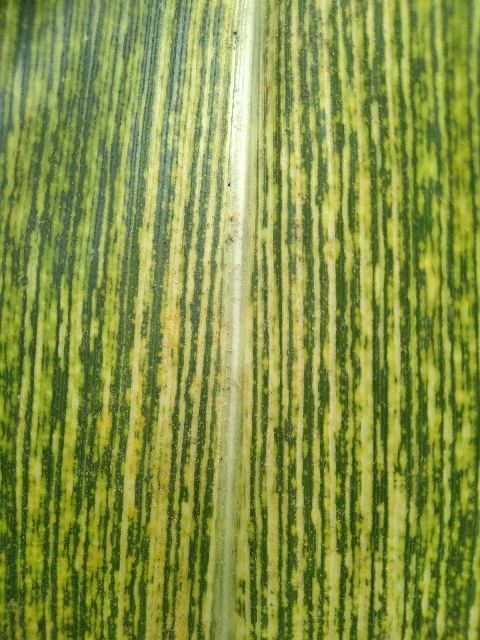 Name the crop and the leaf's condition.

maize, maize streak virus
